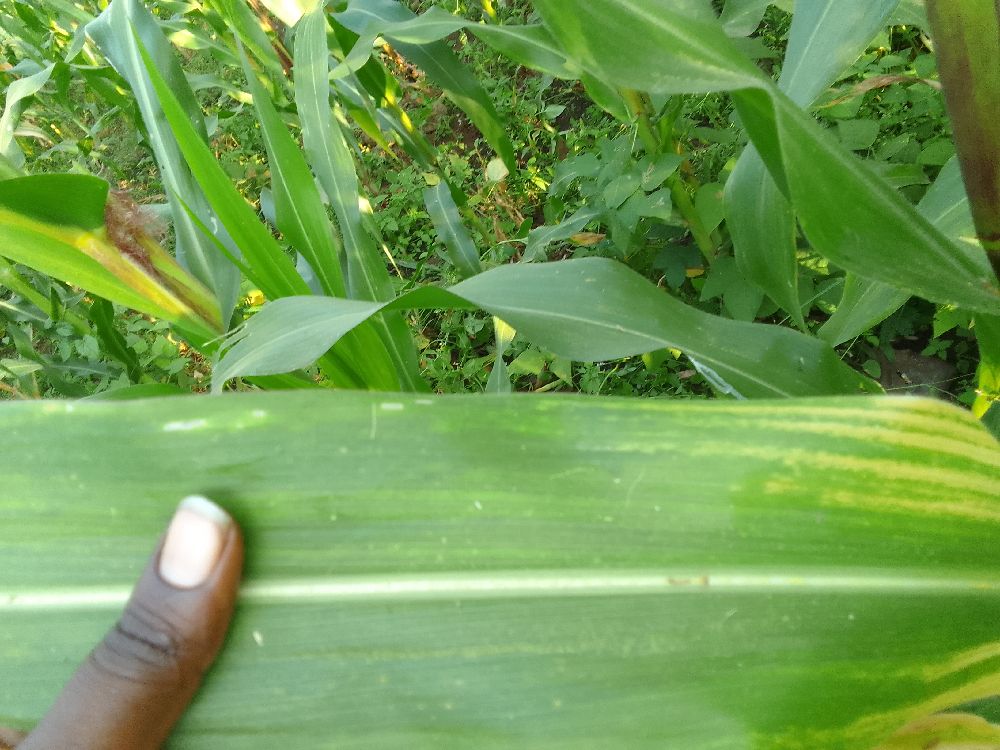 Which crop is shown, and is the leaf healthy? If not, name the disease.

maize, maize lethal necrosis
